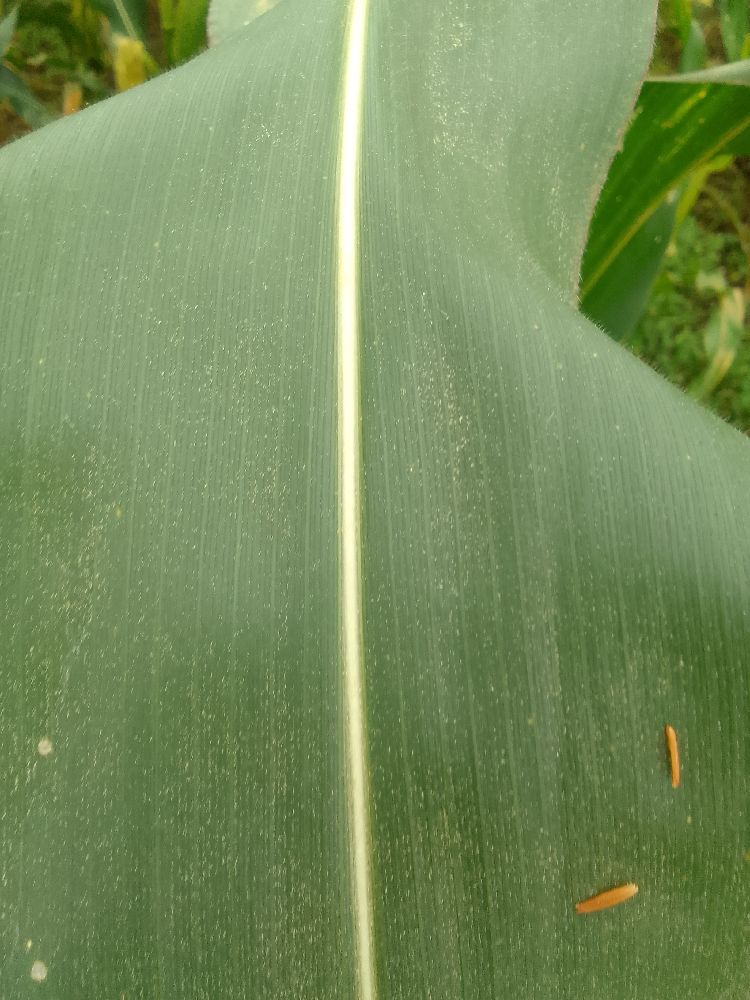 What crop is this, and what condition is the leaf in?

maize, healthy
